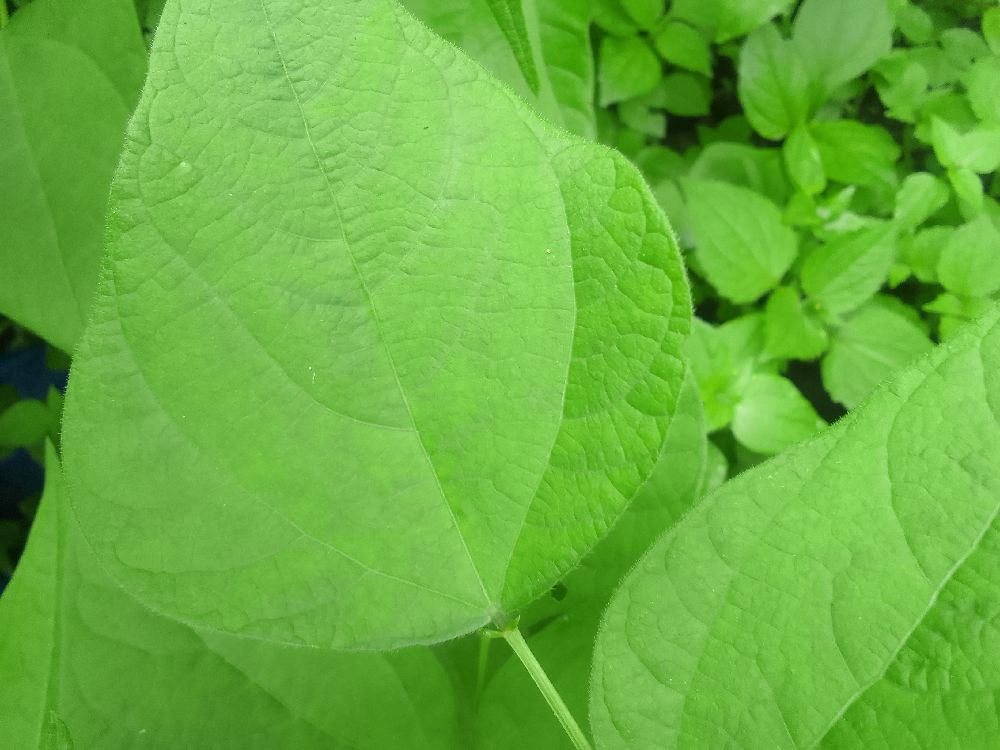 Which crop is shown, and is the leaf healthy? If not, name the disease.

common bean, healthy
